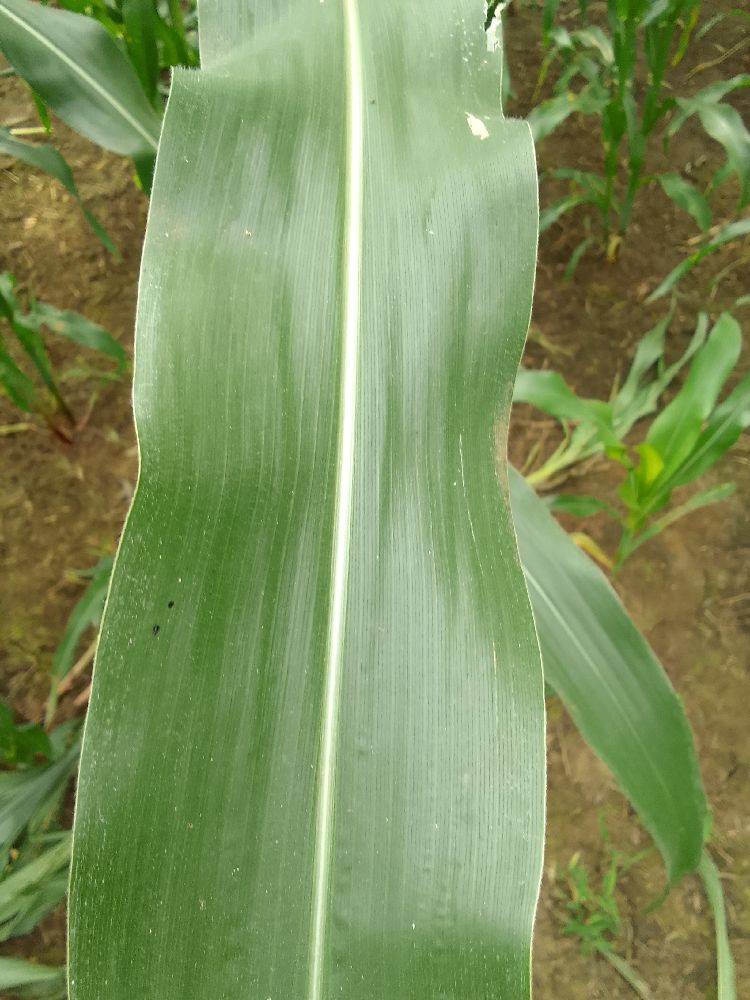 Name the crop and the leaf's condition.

maize, healthy
